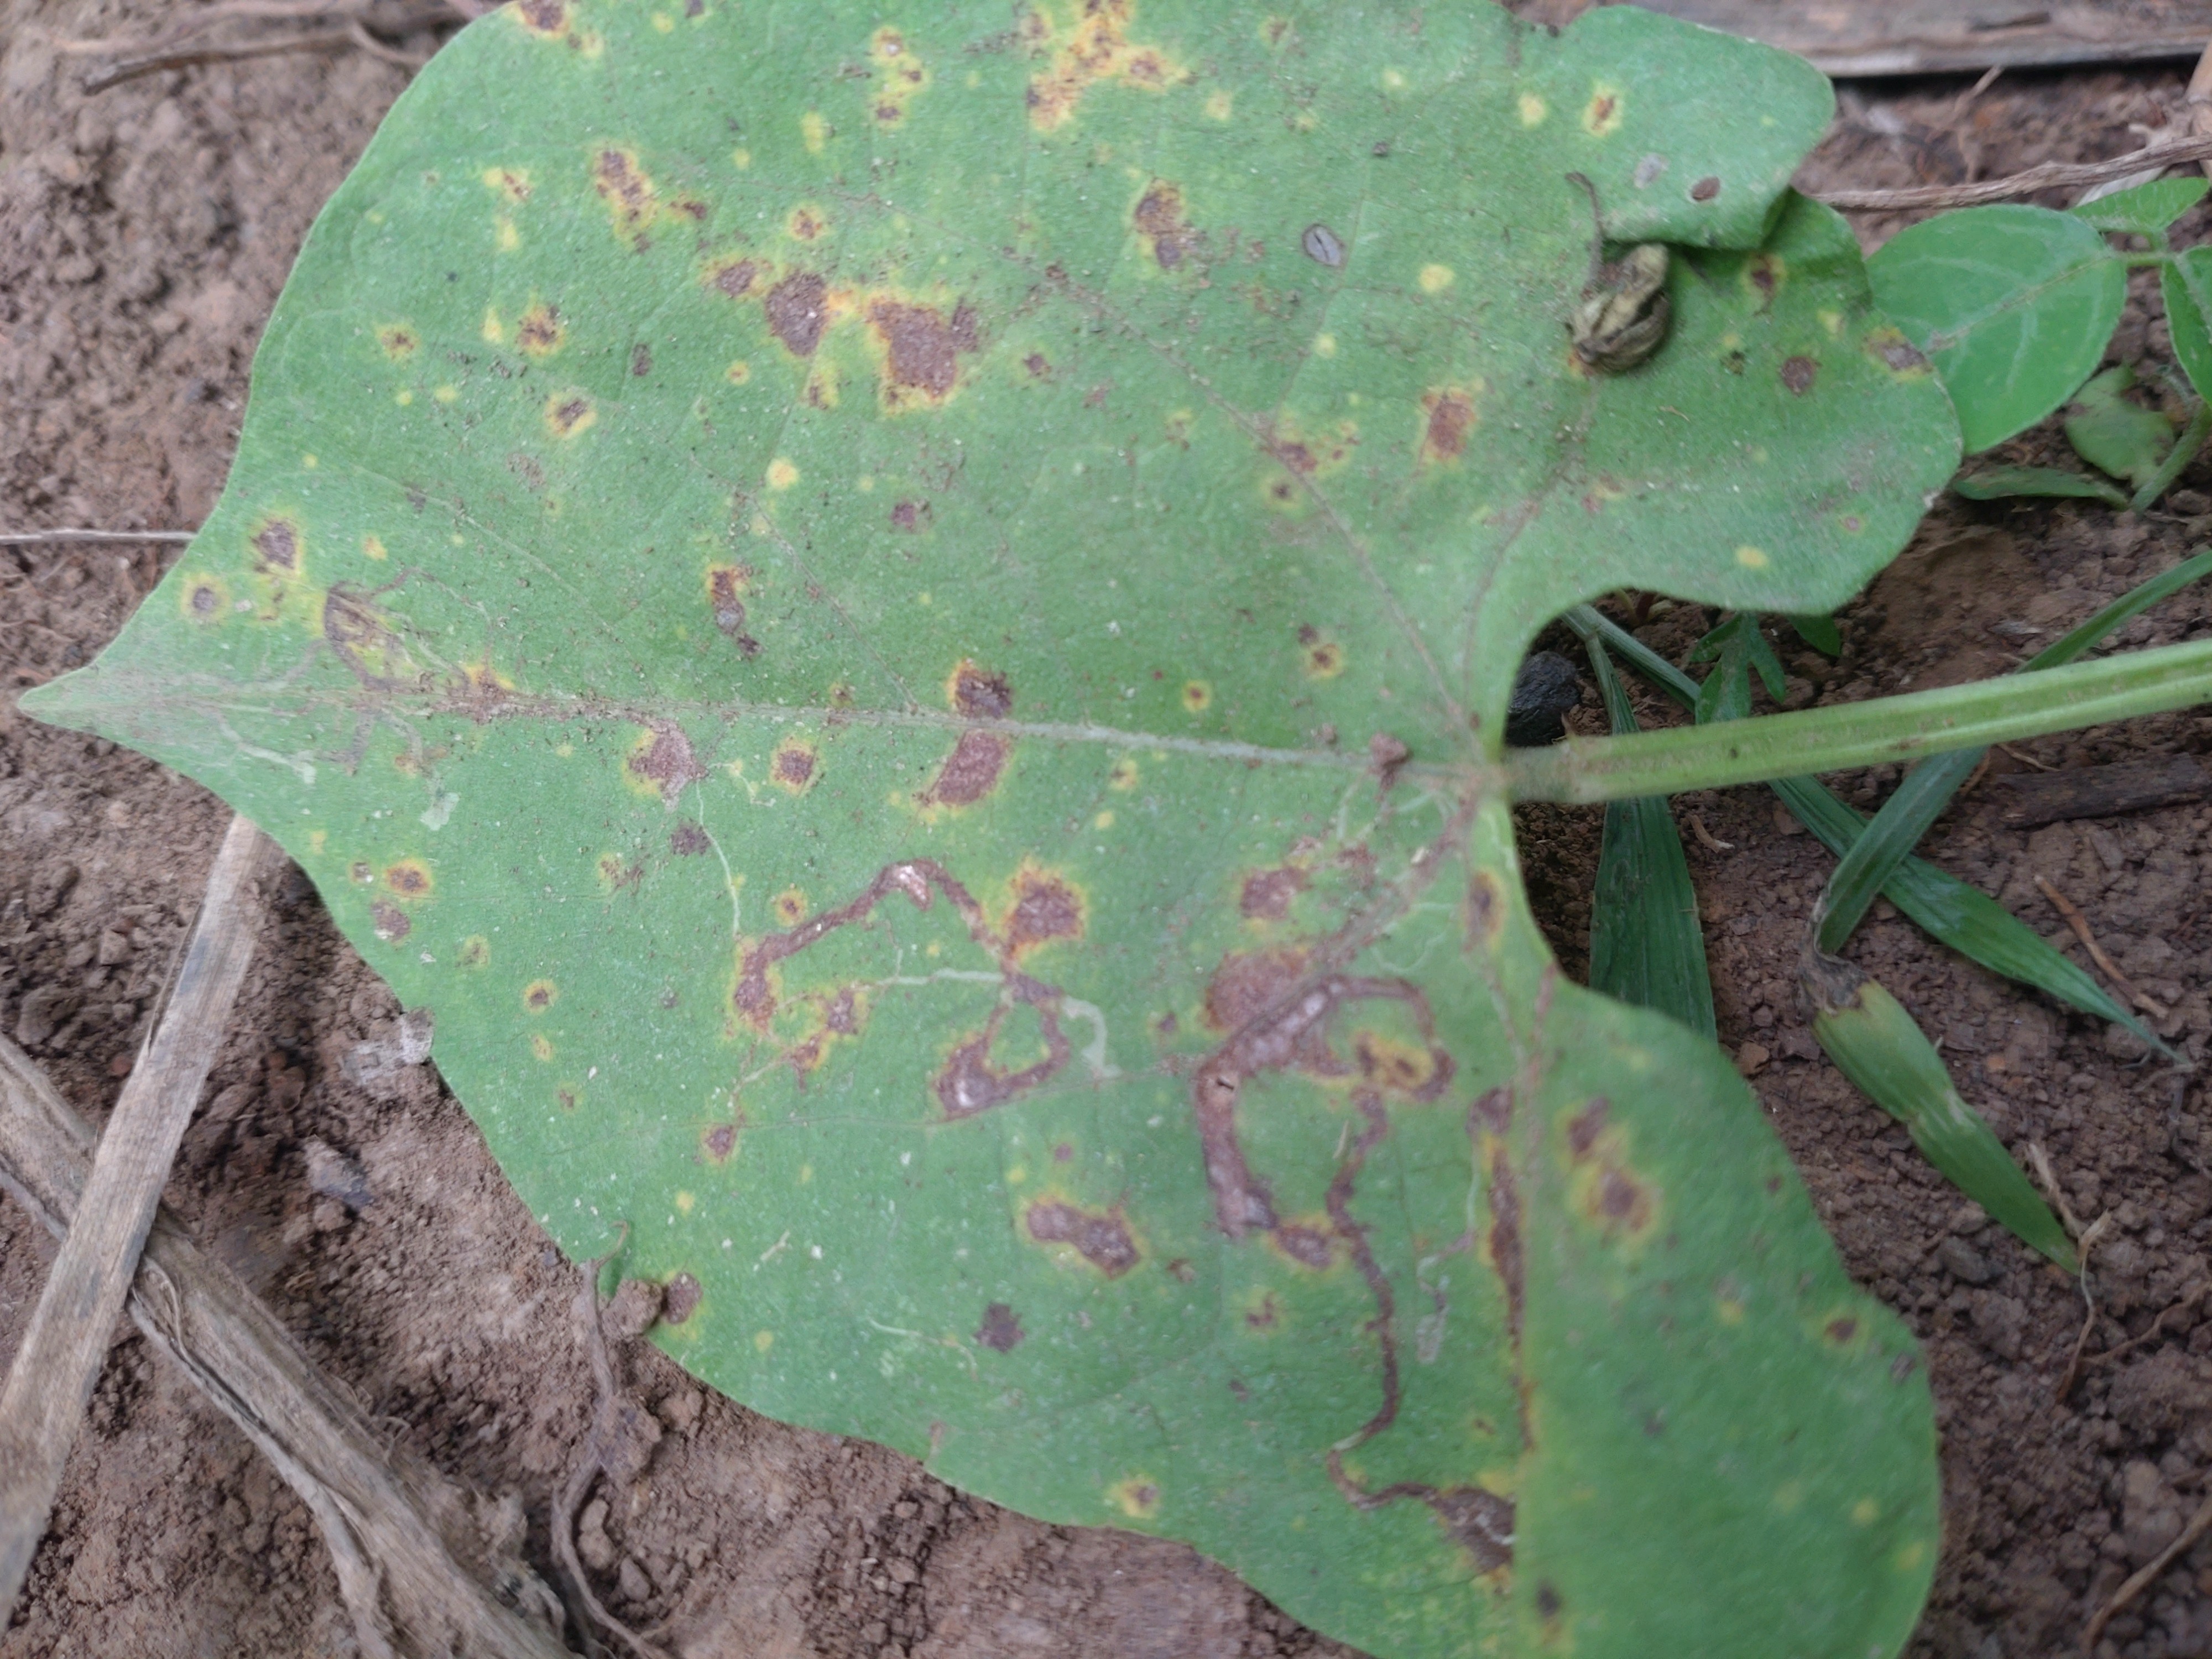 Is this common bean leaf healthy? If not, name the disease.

rust
